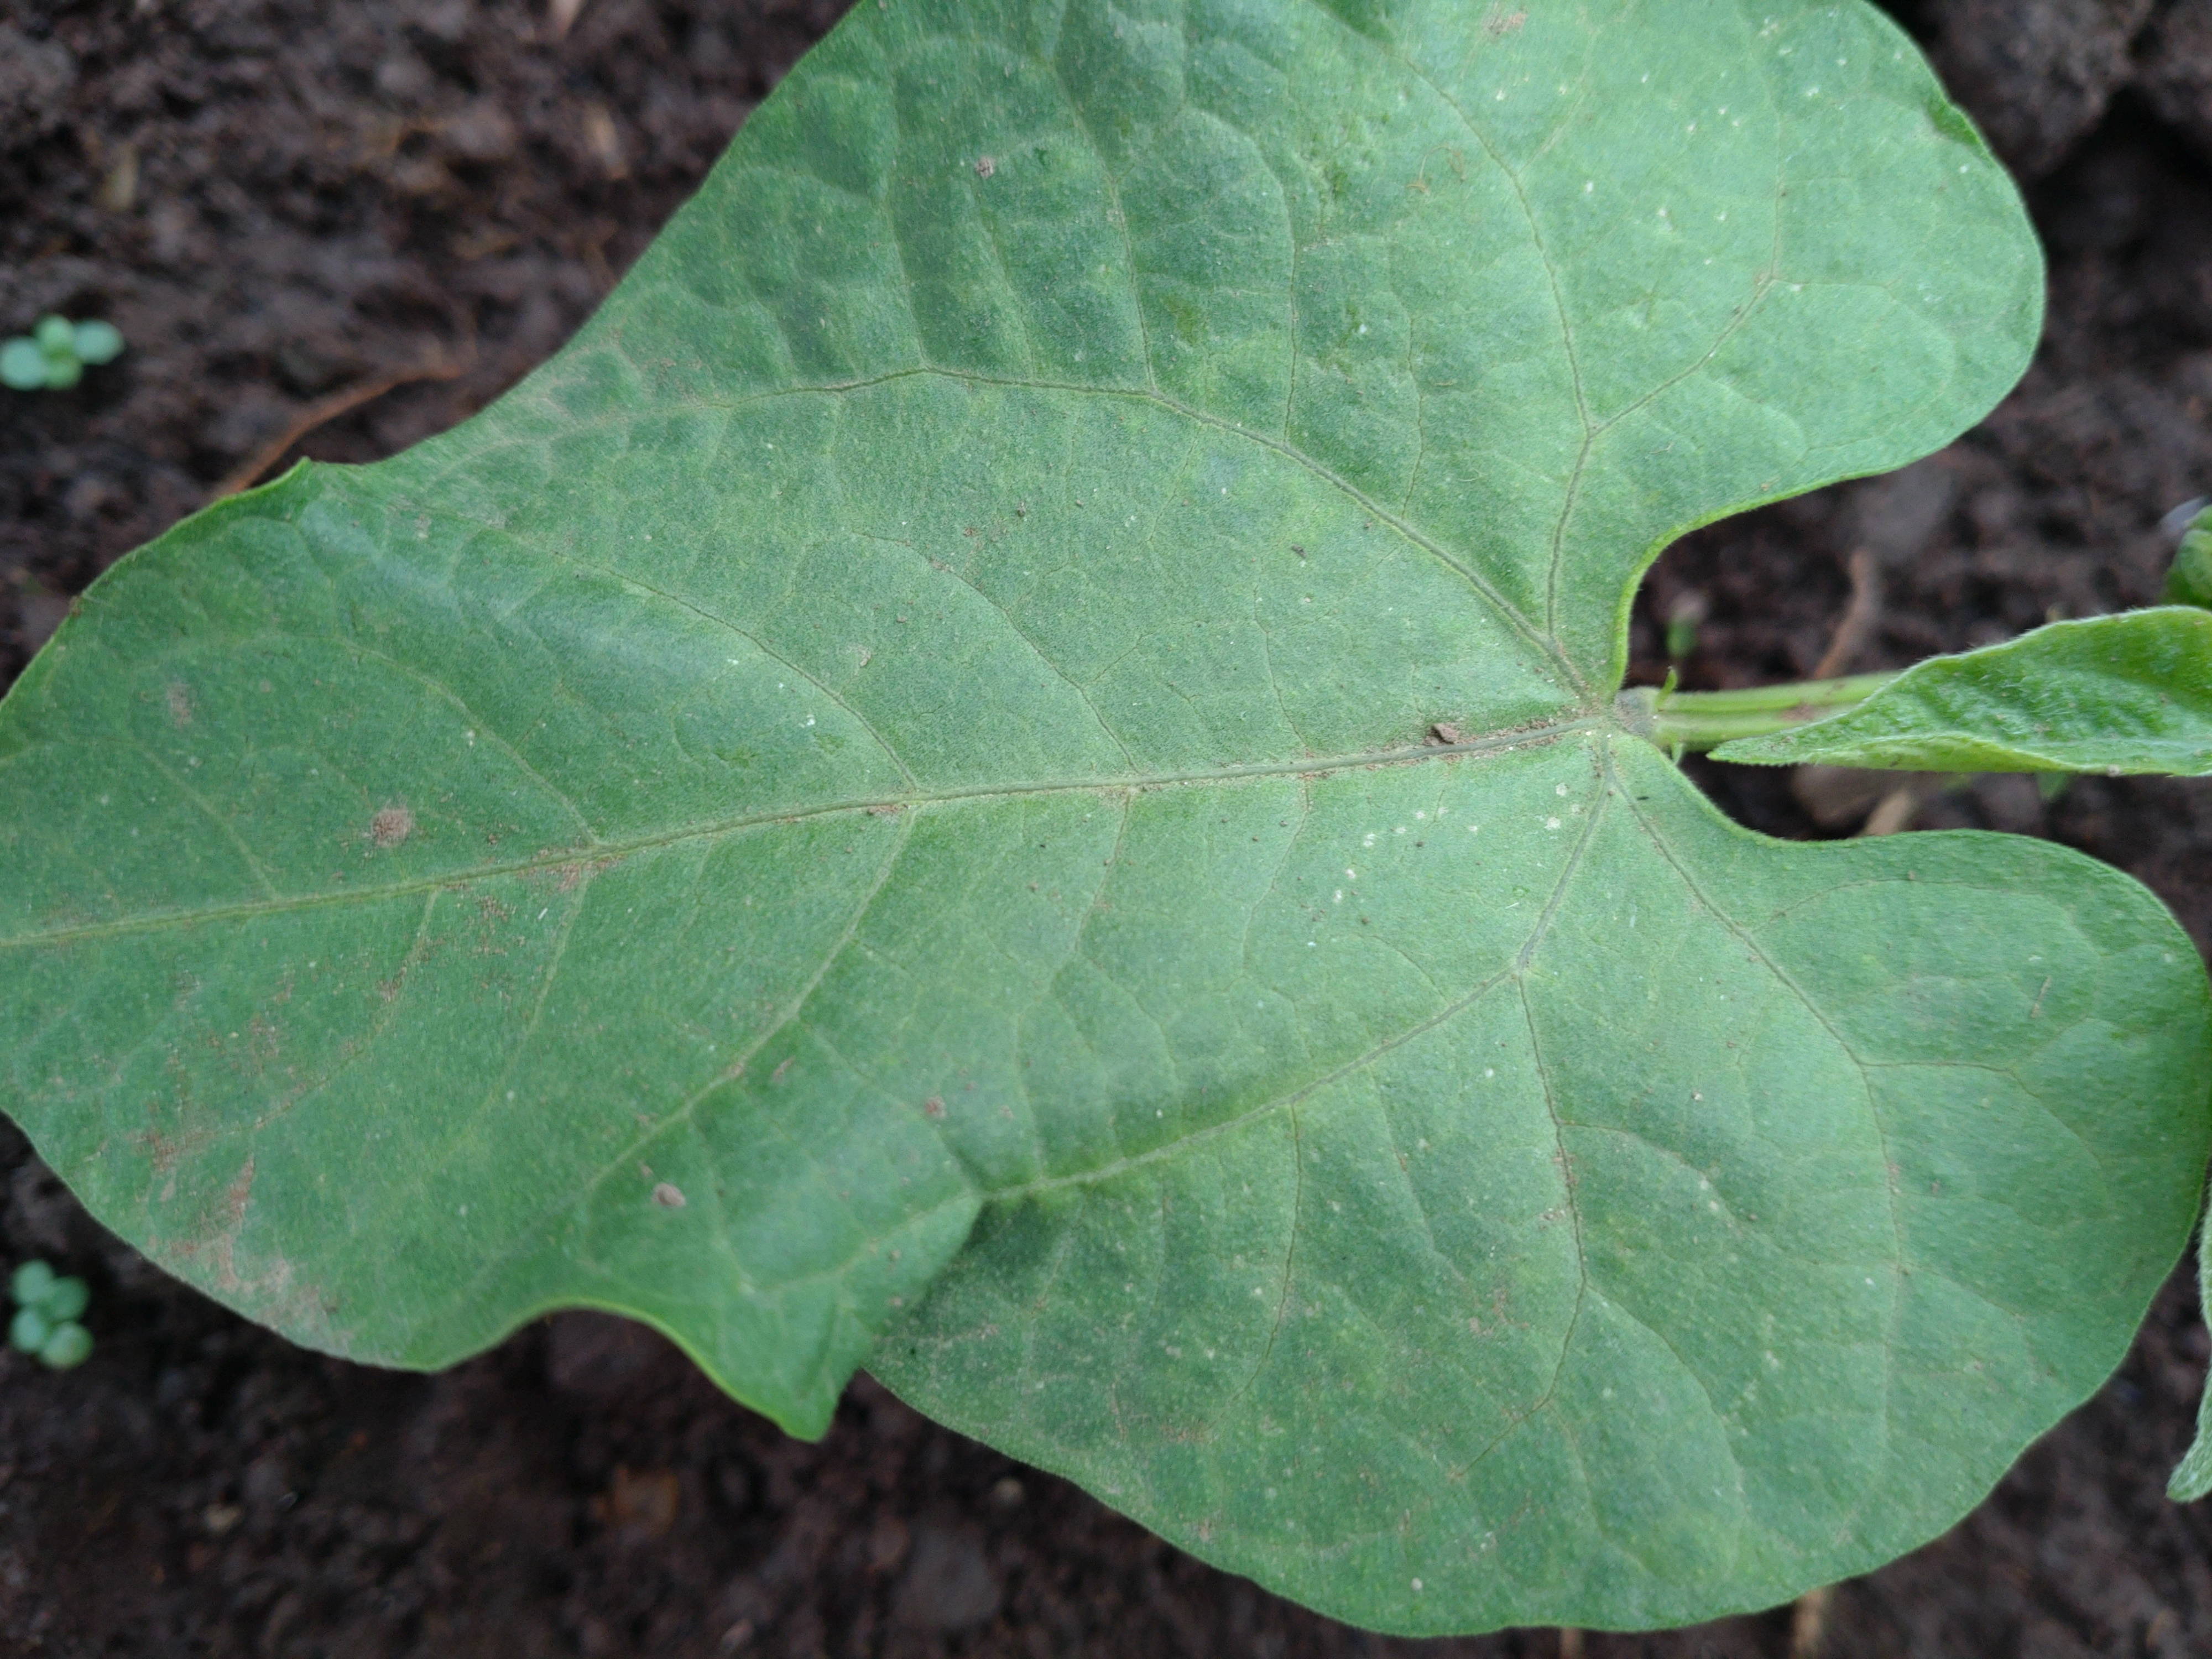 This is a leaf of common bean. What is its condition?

healthy
